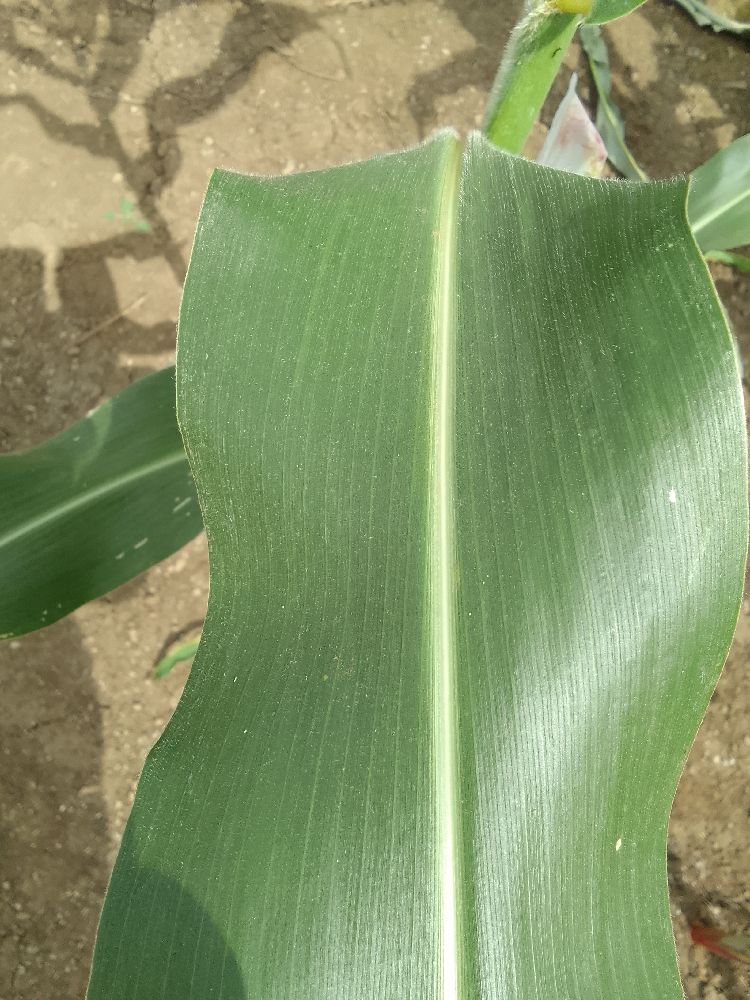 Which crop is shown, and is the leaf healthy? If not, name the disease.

maize, healthy
